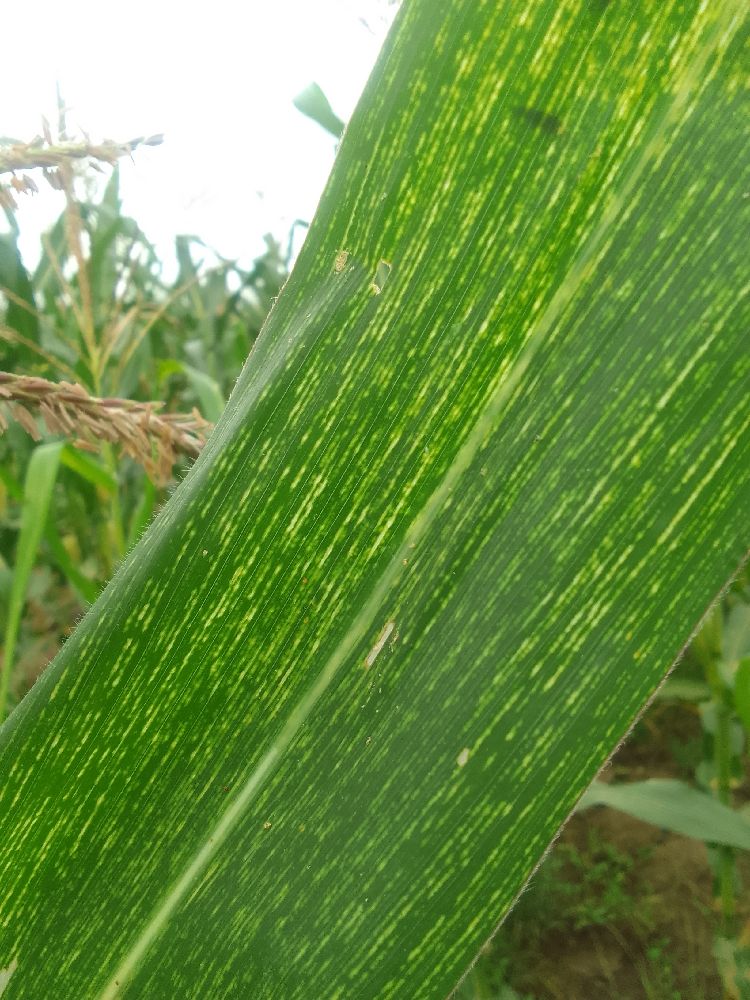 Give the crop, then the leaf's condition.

maize, maize streak virus
